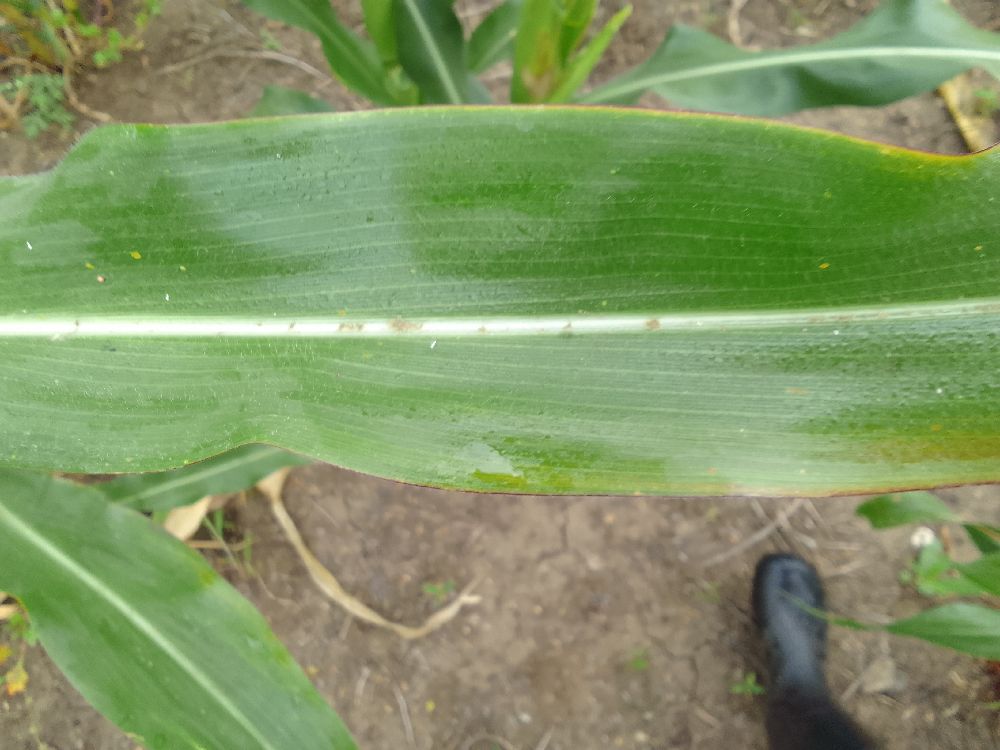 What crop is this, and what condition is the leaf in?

maize, healthy
